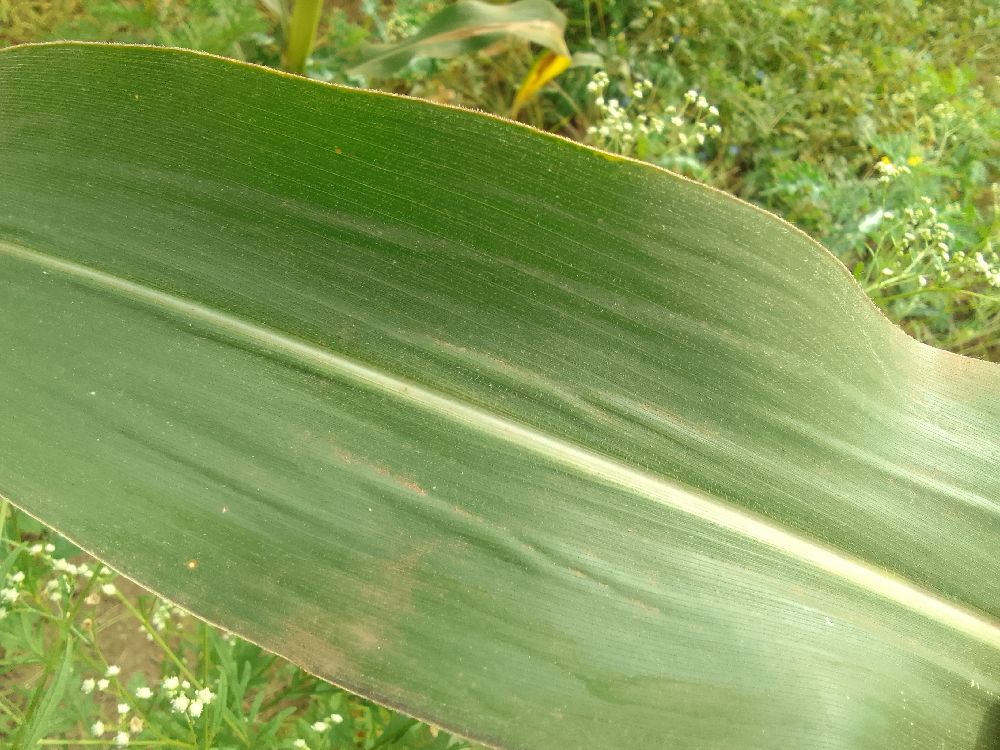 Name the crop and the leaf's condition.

maize, healthy
